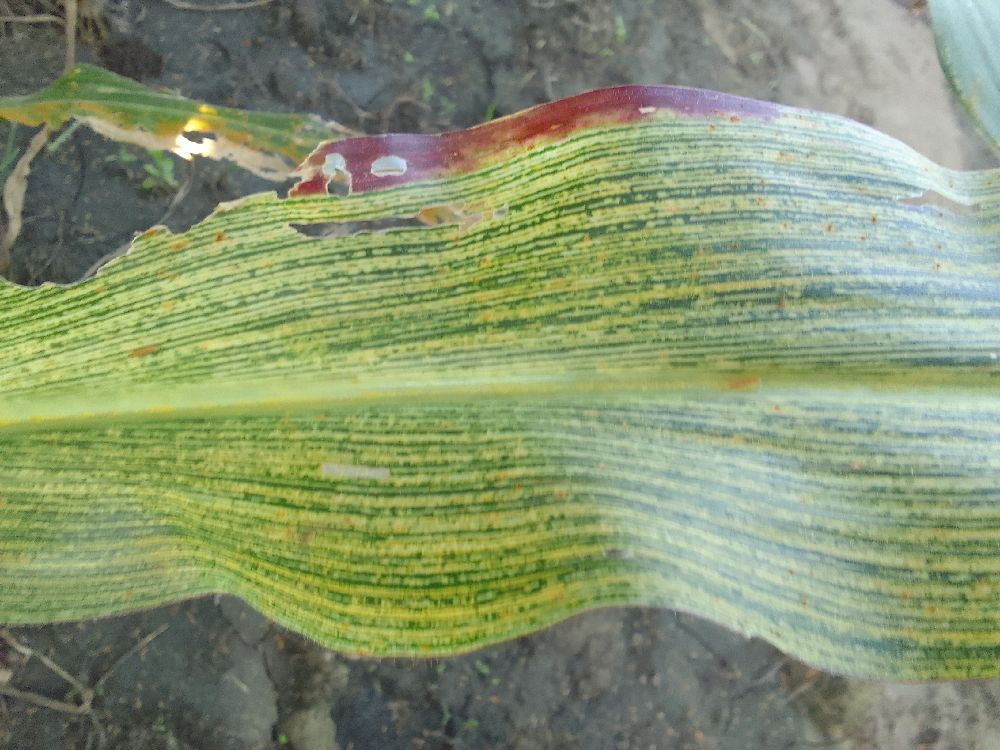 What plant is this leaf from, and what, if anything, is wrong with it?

maize, maize streak virus
